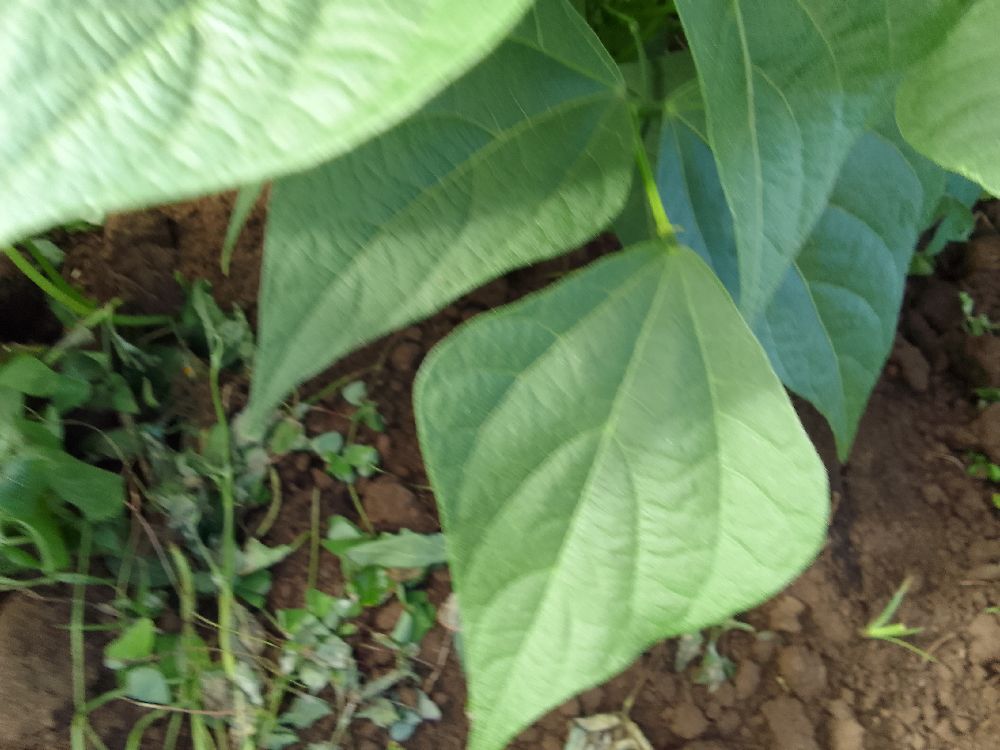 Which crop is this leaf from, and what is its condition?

common bean, healthy
